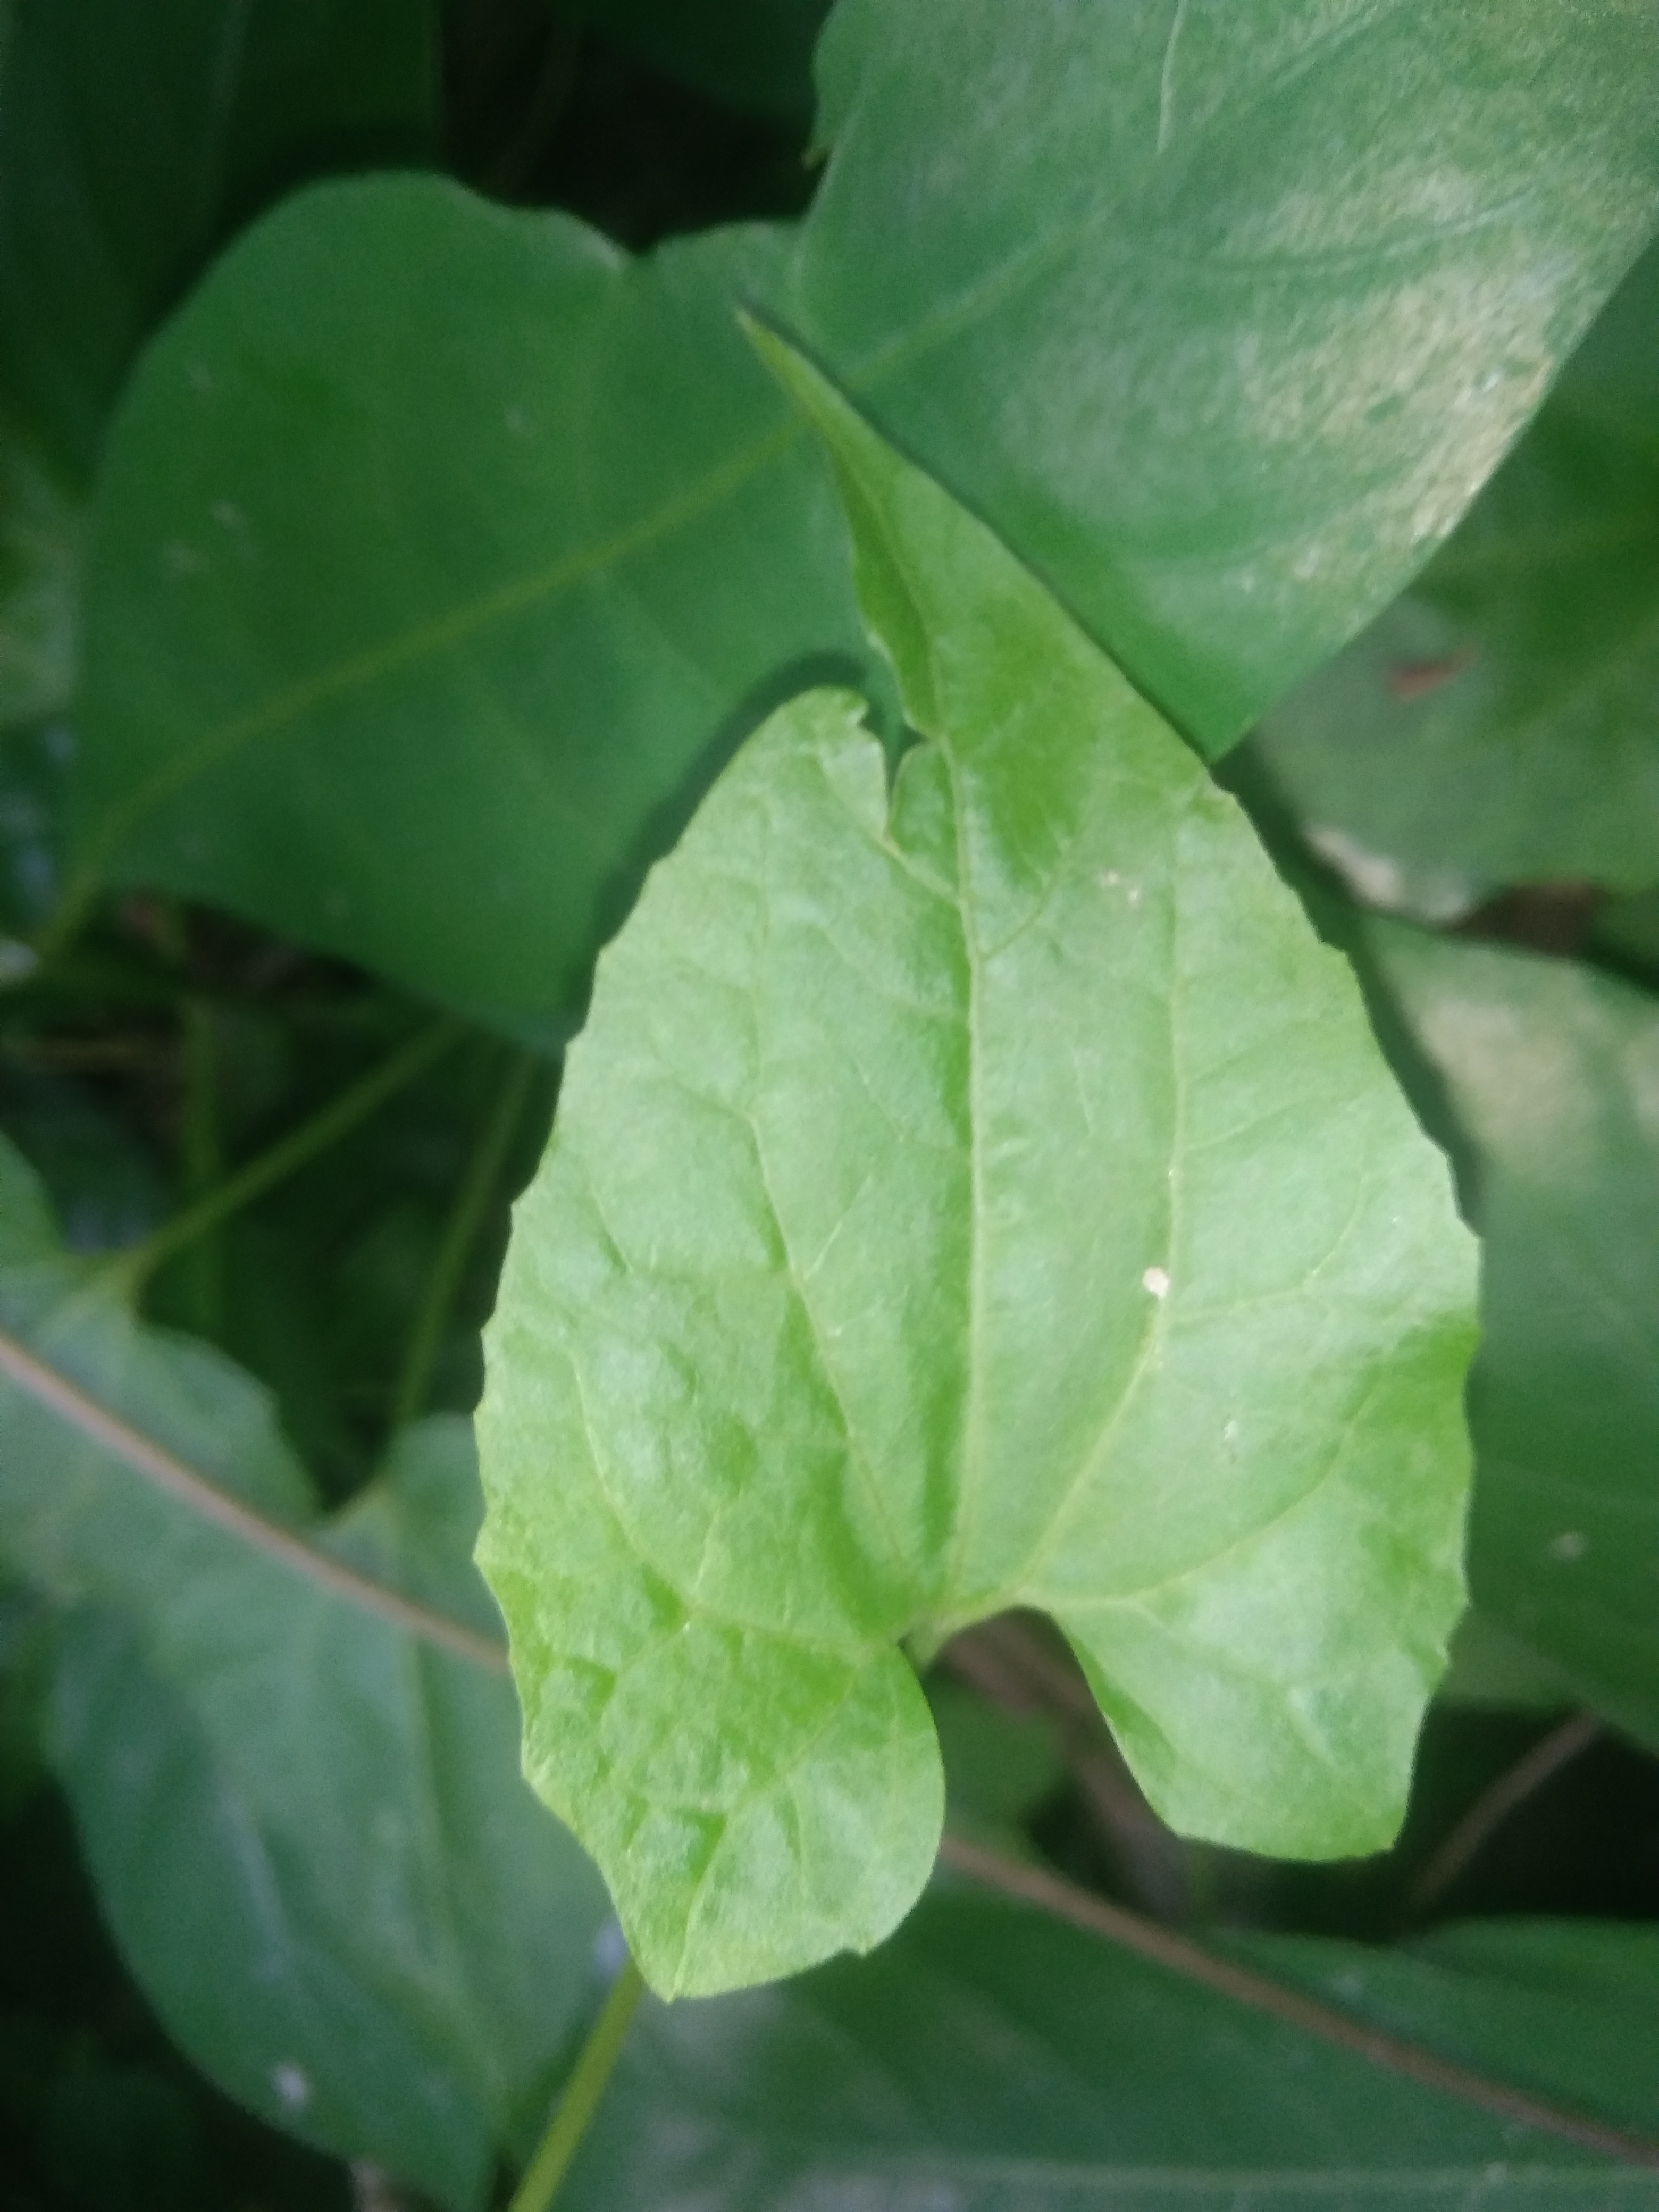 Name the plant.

bitter vine
